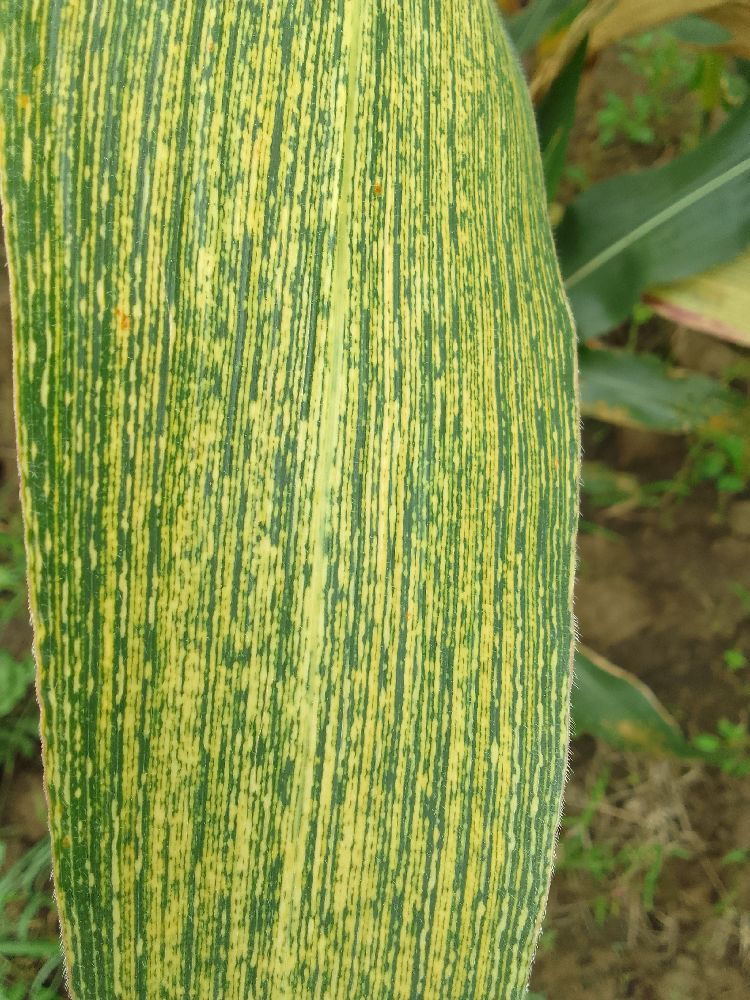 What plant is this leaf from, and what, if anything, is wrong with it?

maize, maize streak virus
